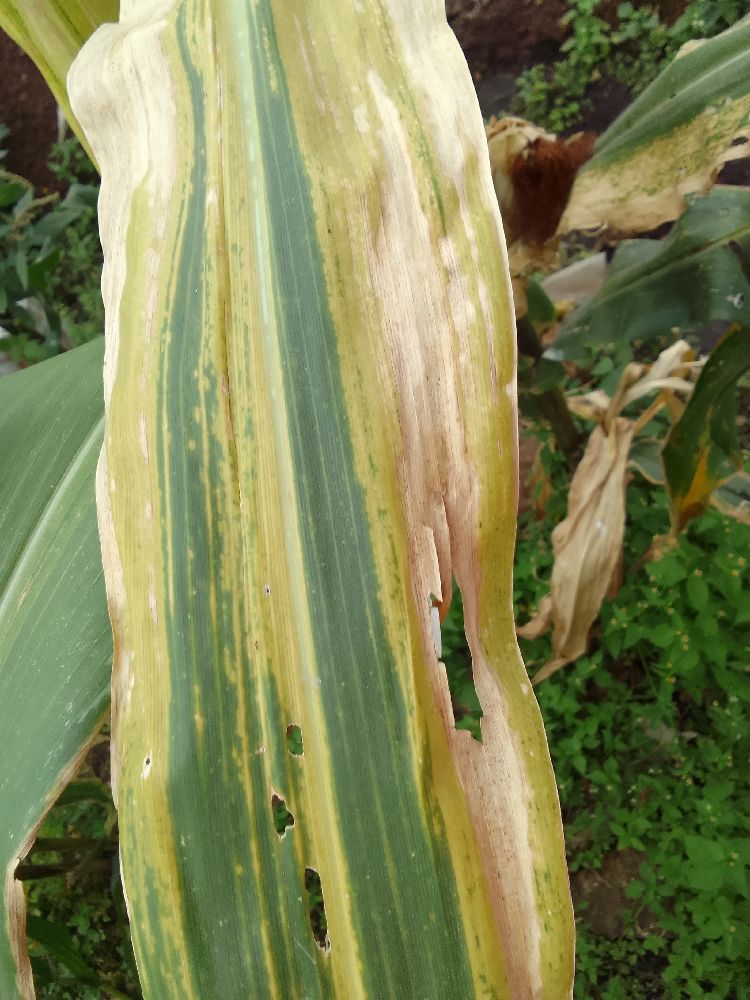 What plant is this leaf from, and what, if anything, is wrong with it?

maize, maize lethal necrosis
